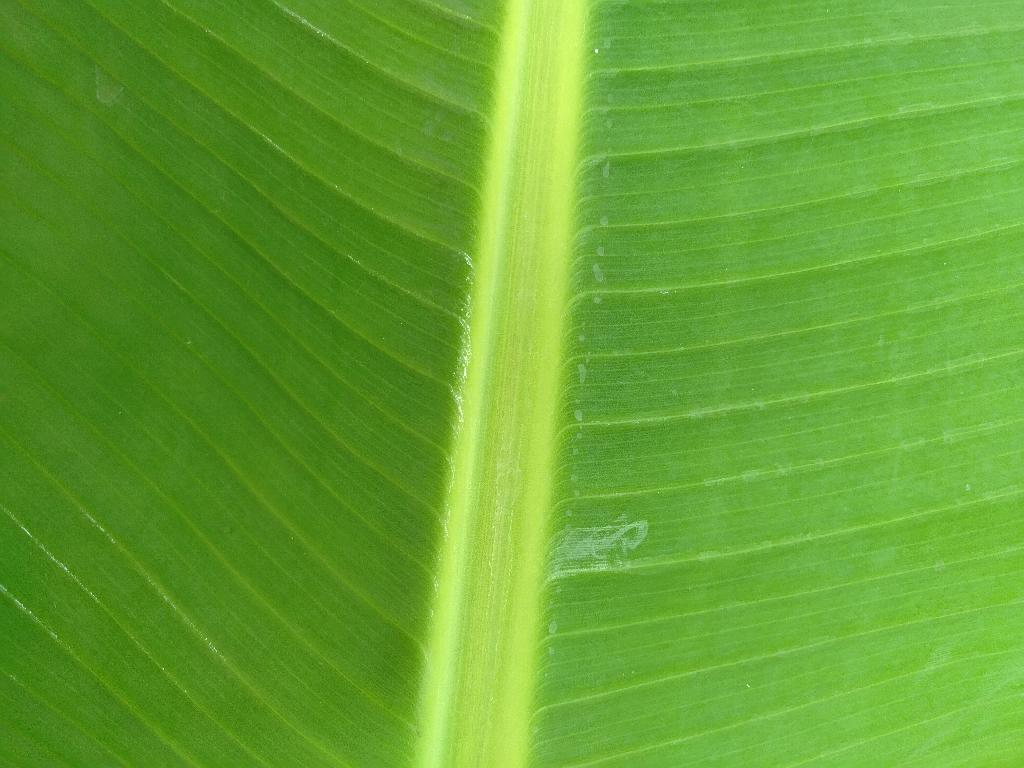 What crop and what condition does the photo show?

banana, healthy
